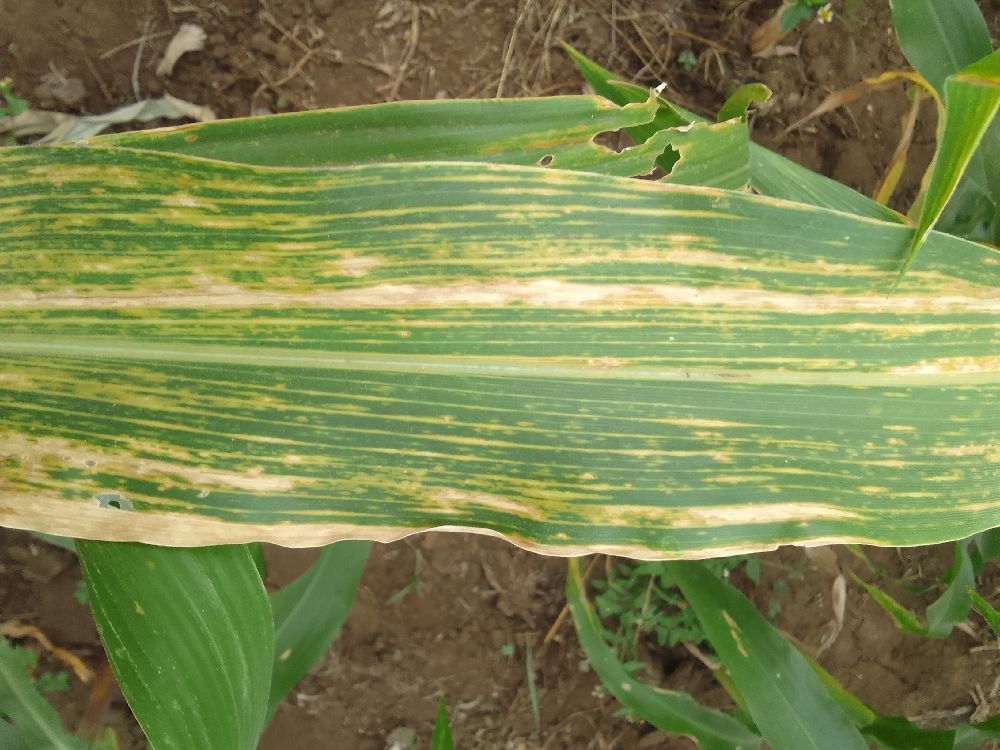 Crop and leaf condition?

maize, maize lethal necrosis
